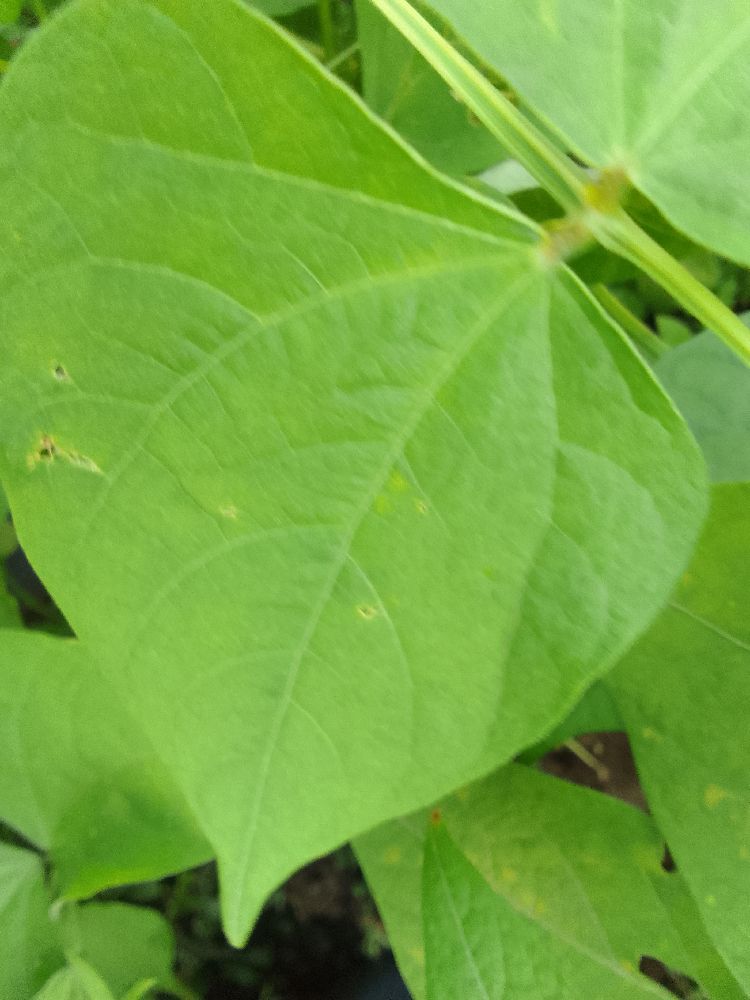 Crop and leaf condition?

common bean, healthy
